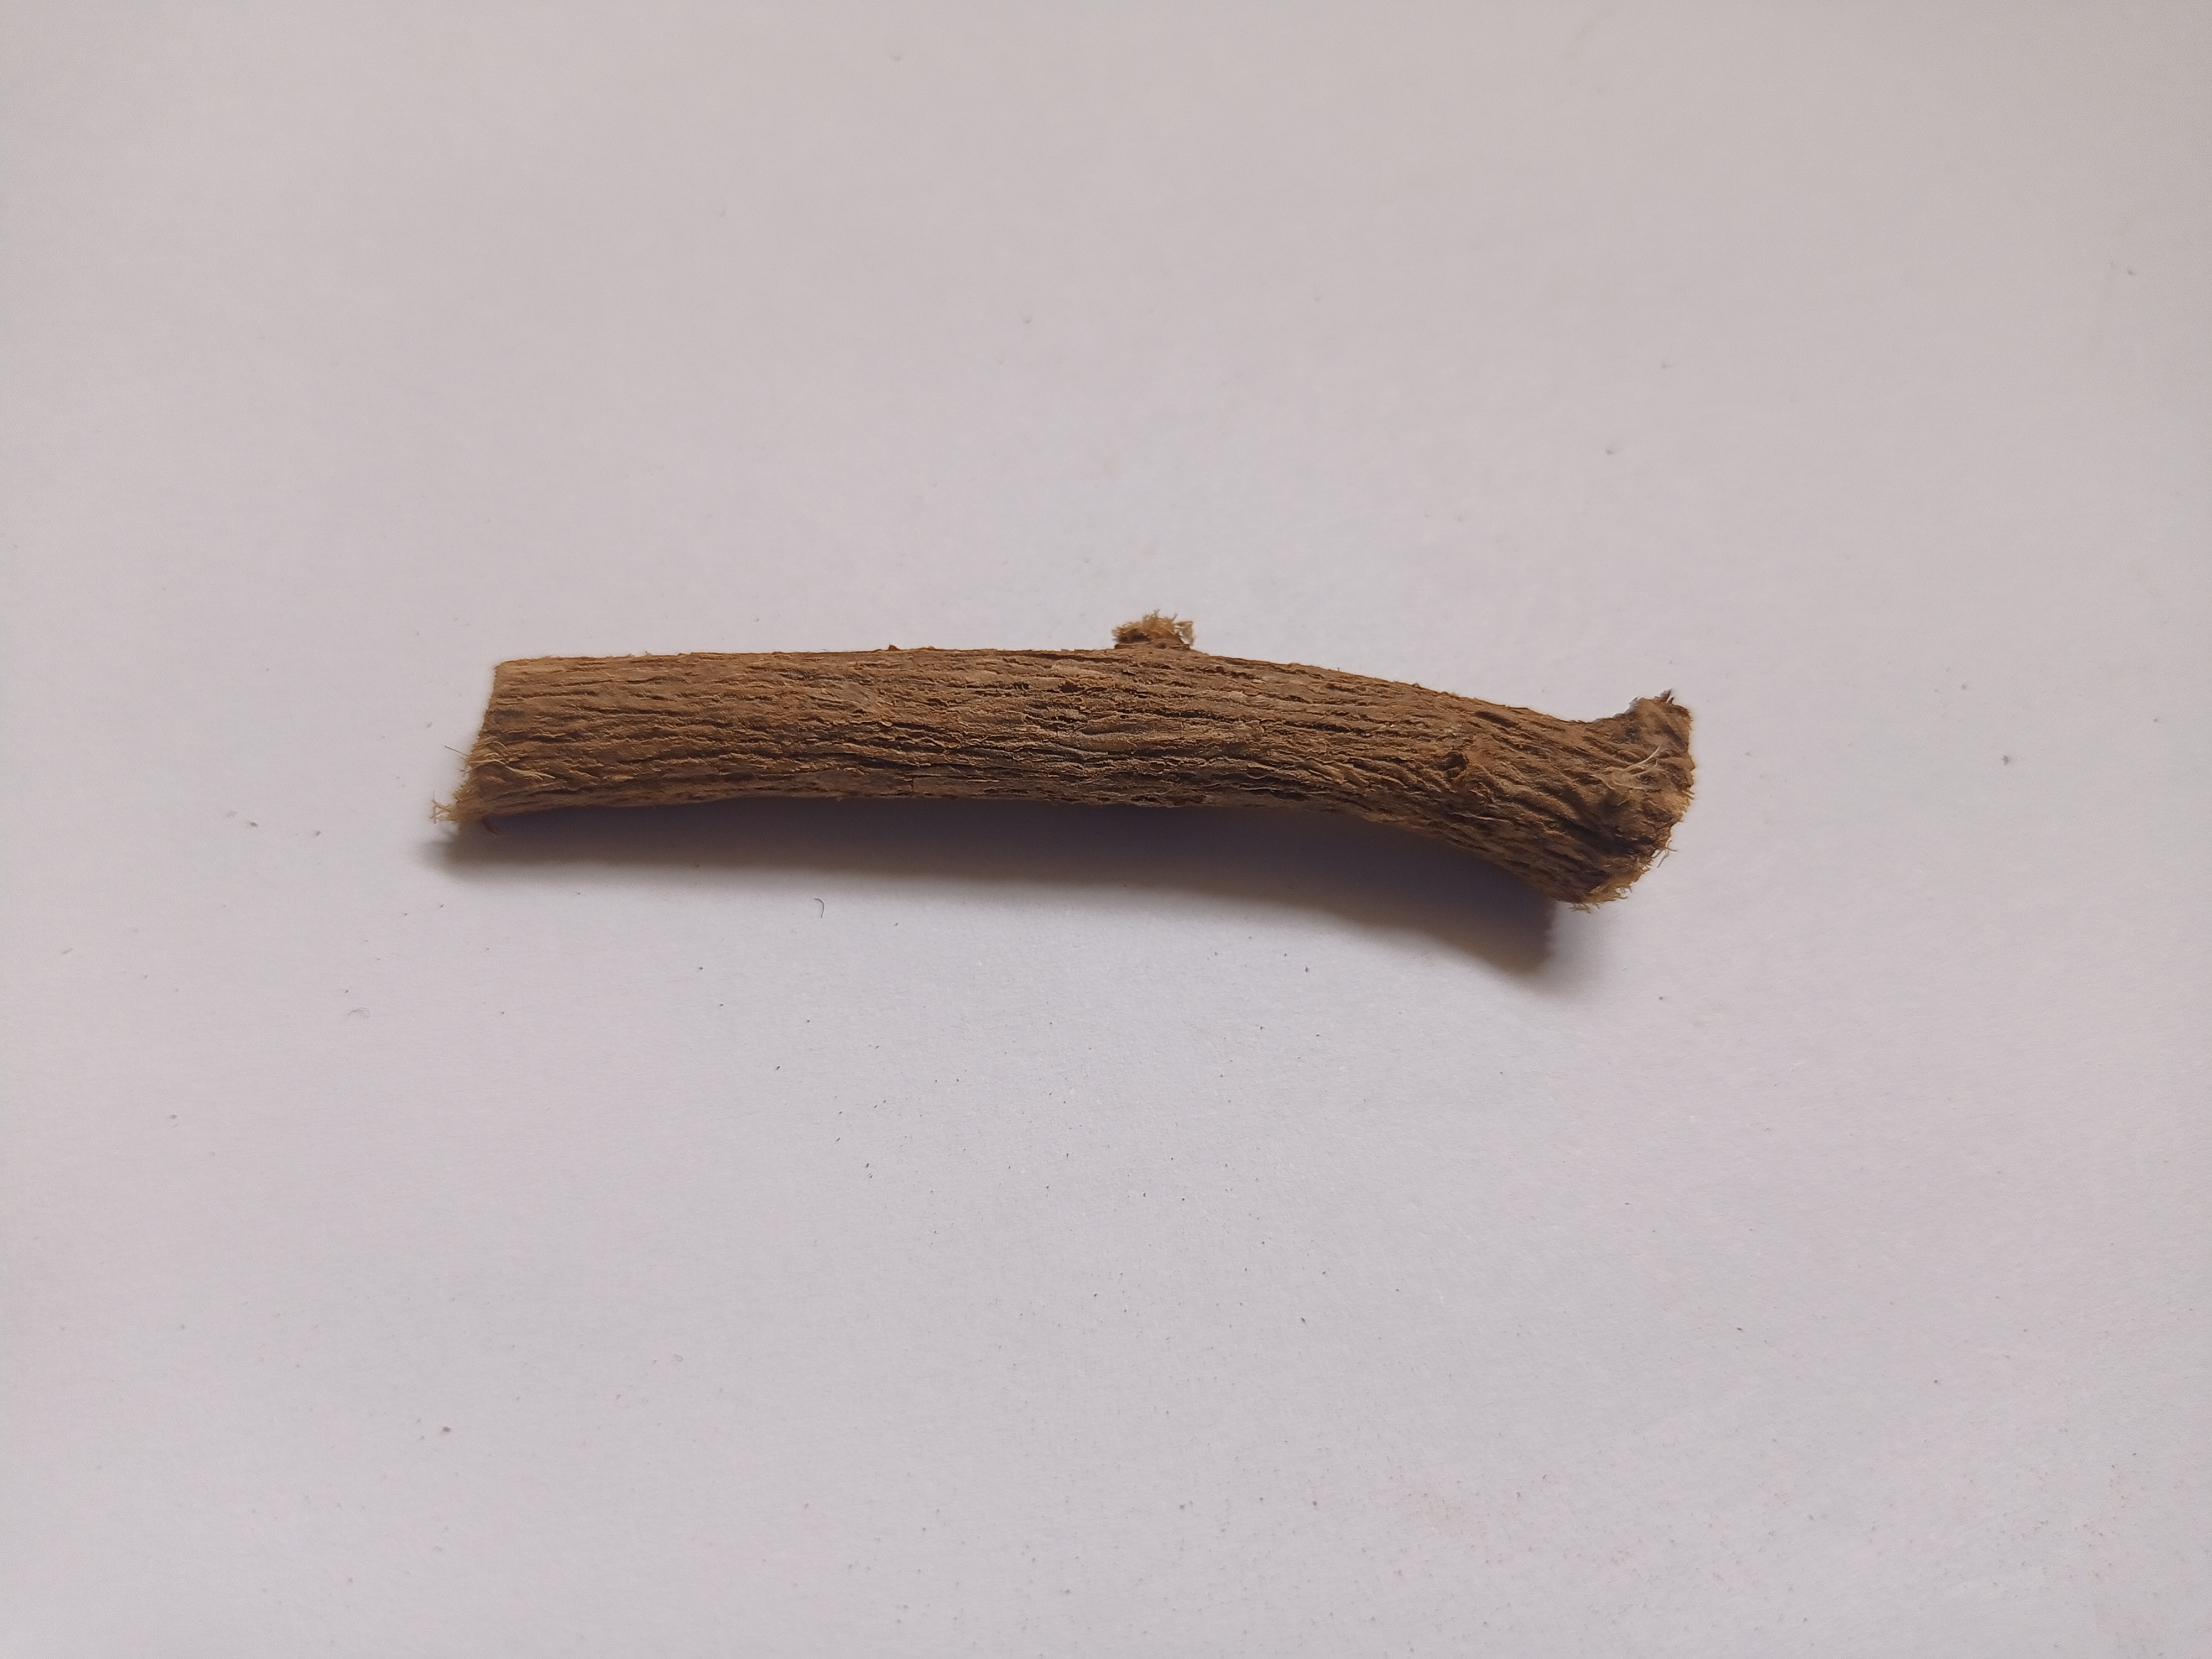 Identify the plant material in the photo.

jesthamadh
